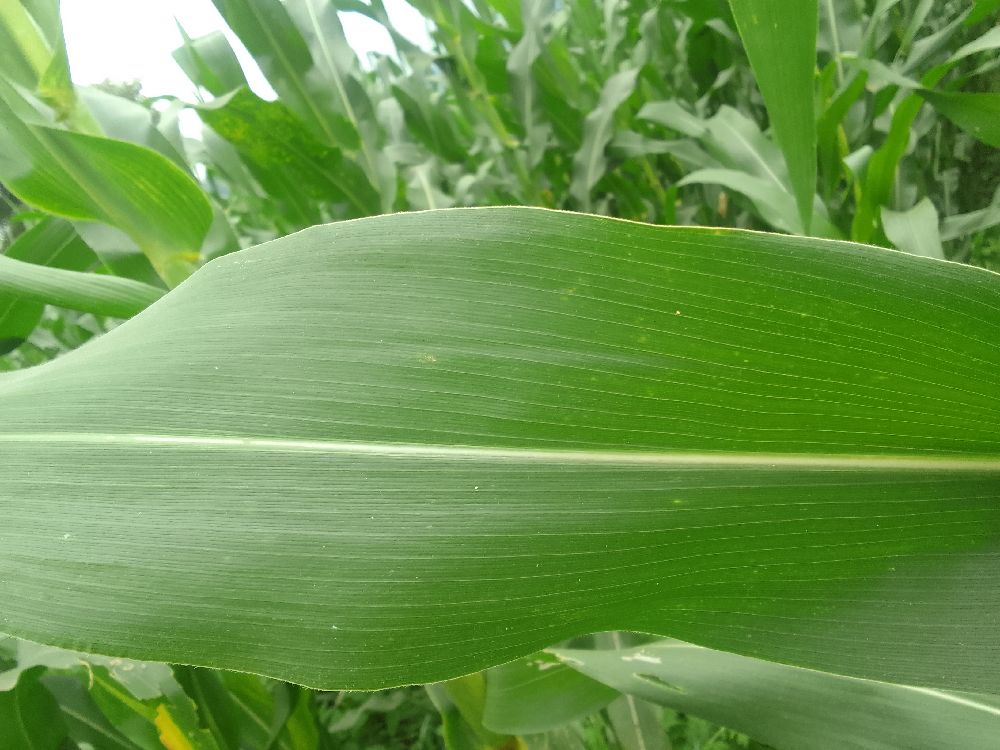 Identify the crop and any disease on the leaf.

maize, healthy
